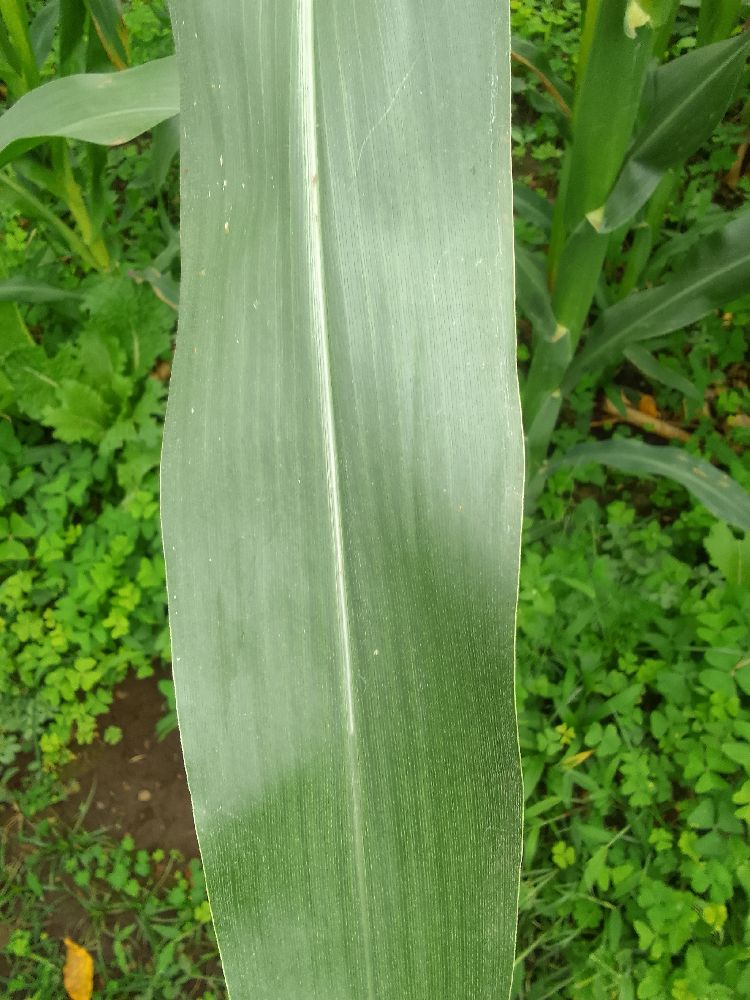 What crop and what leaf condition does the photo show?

maize, healthy
